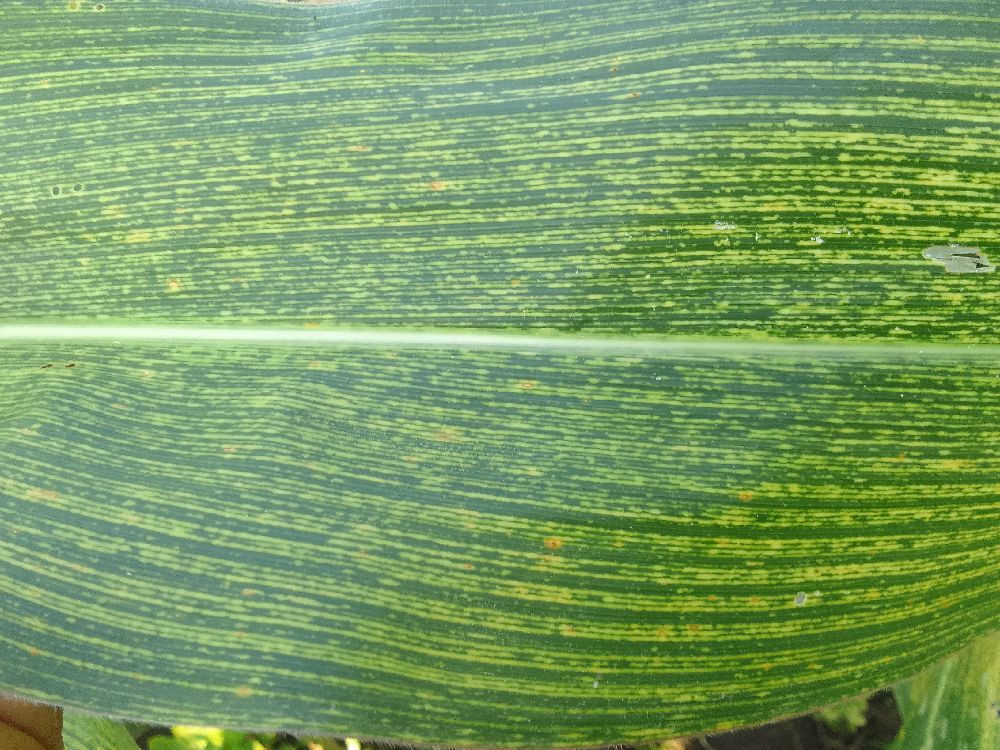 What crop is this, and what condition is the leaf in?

maize, maize streak virus
